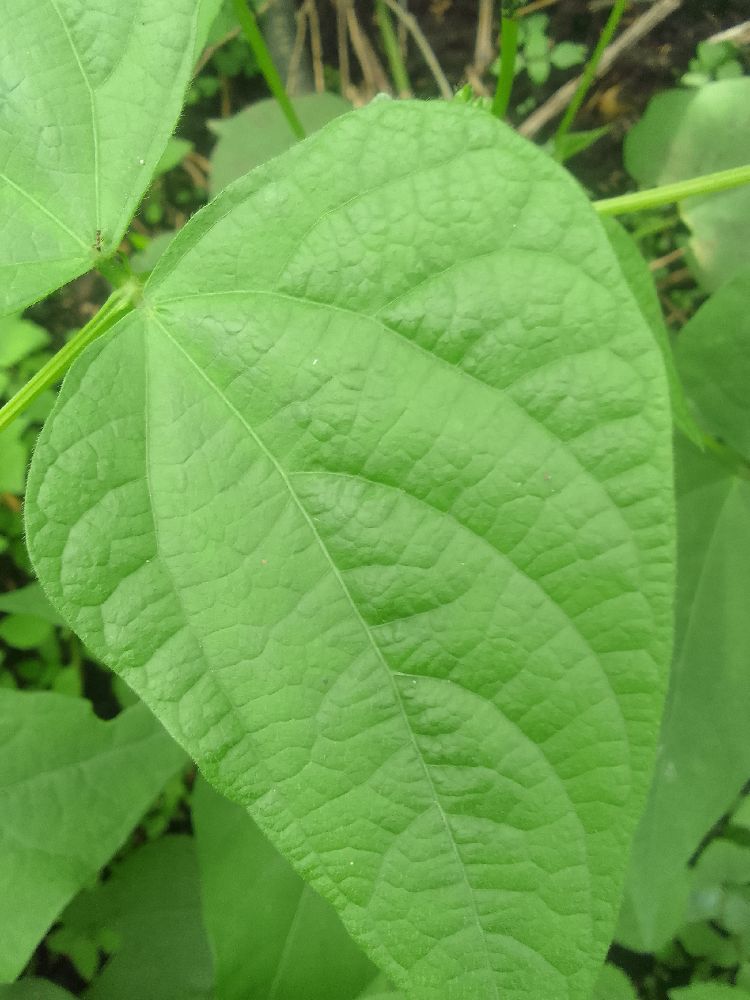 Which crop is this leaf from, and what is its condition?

common bean, healthy
